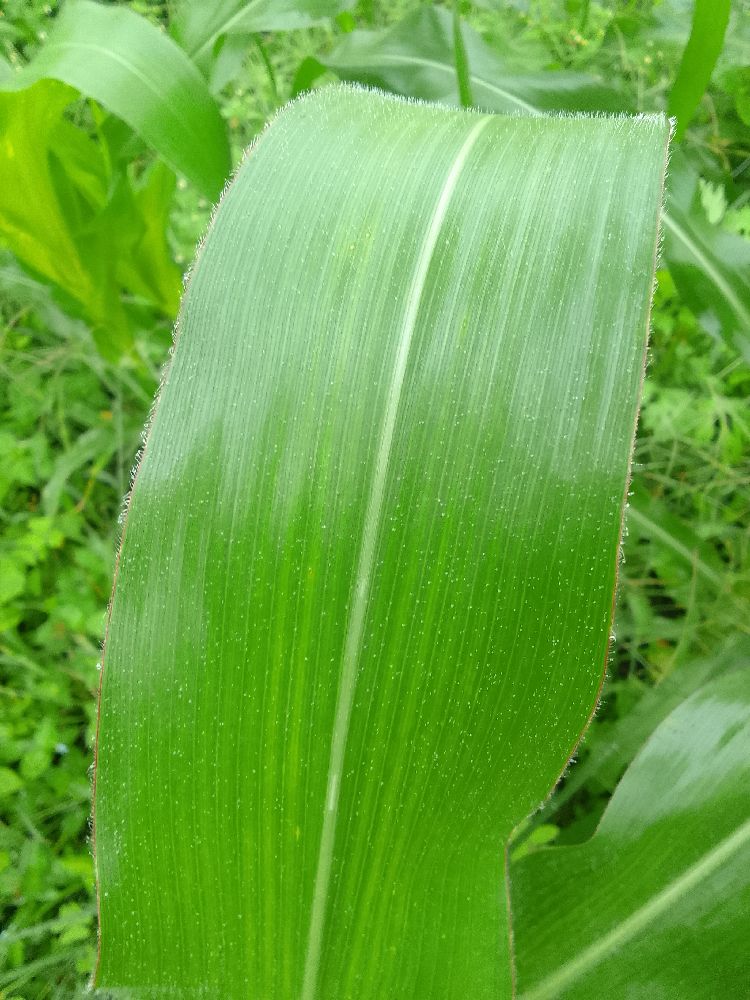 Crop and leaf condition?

maize, healthy
